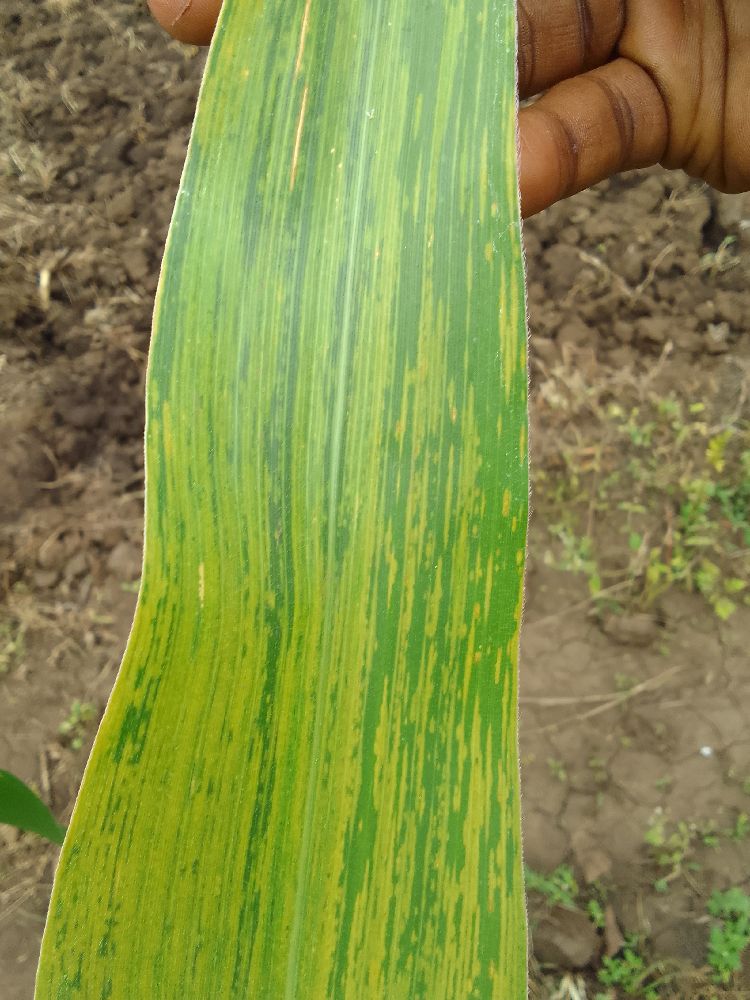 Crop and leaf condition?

maize, maize lethal necrosis
